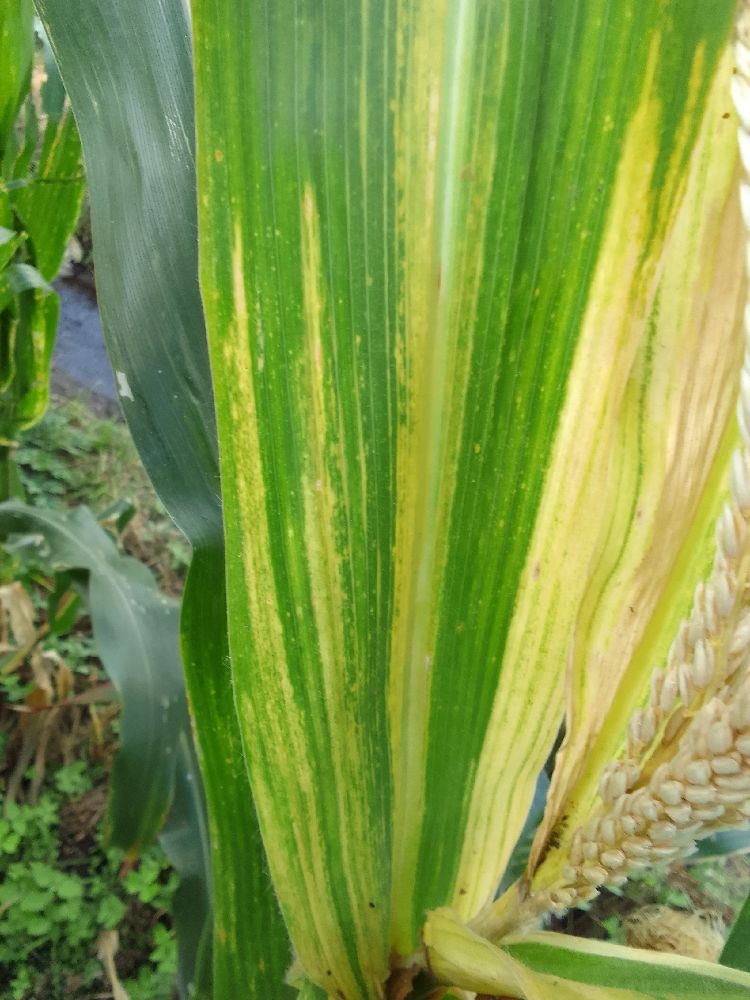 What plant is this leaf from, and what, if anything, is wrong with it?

maize, healthy
